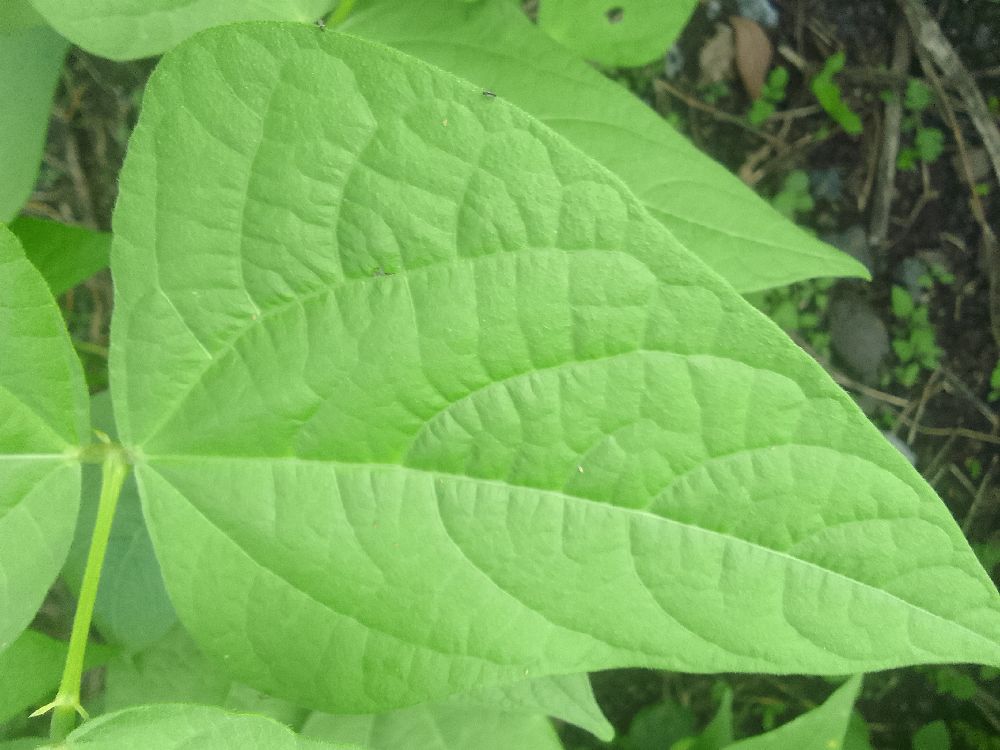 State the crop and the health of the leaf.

common bean, healthy
